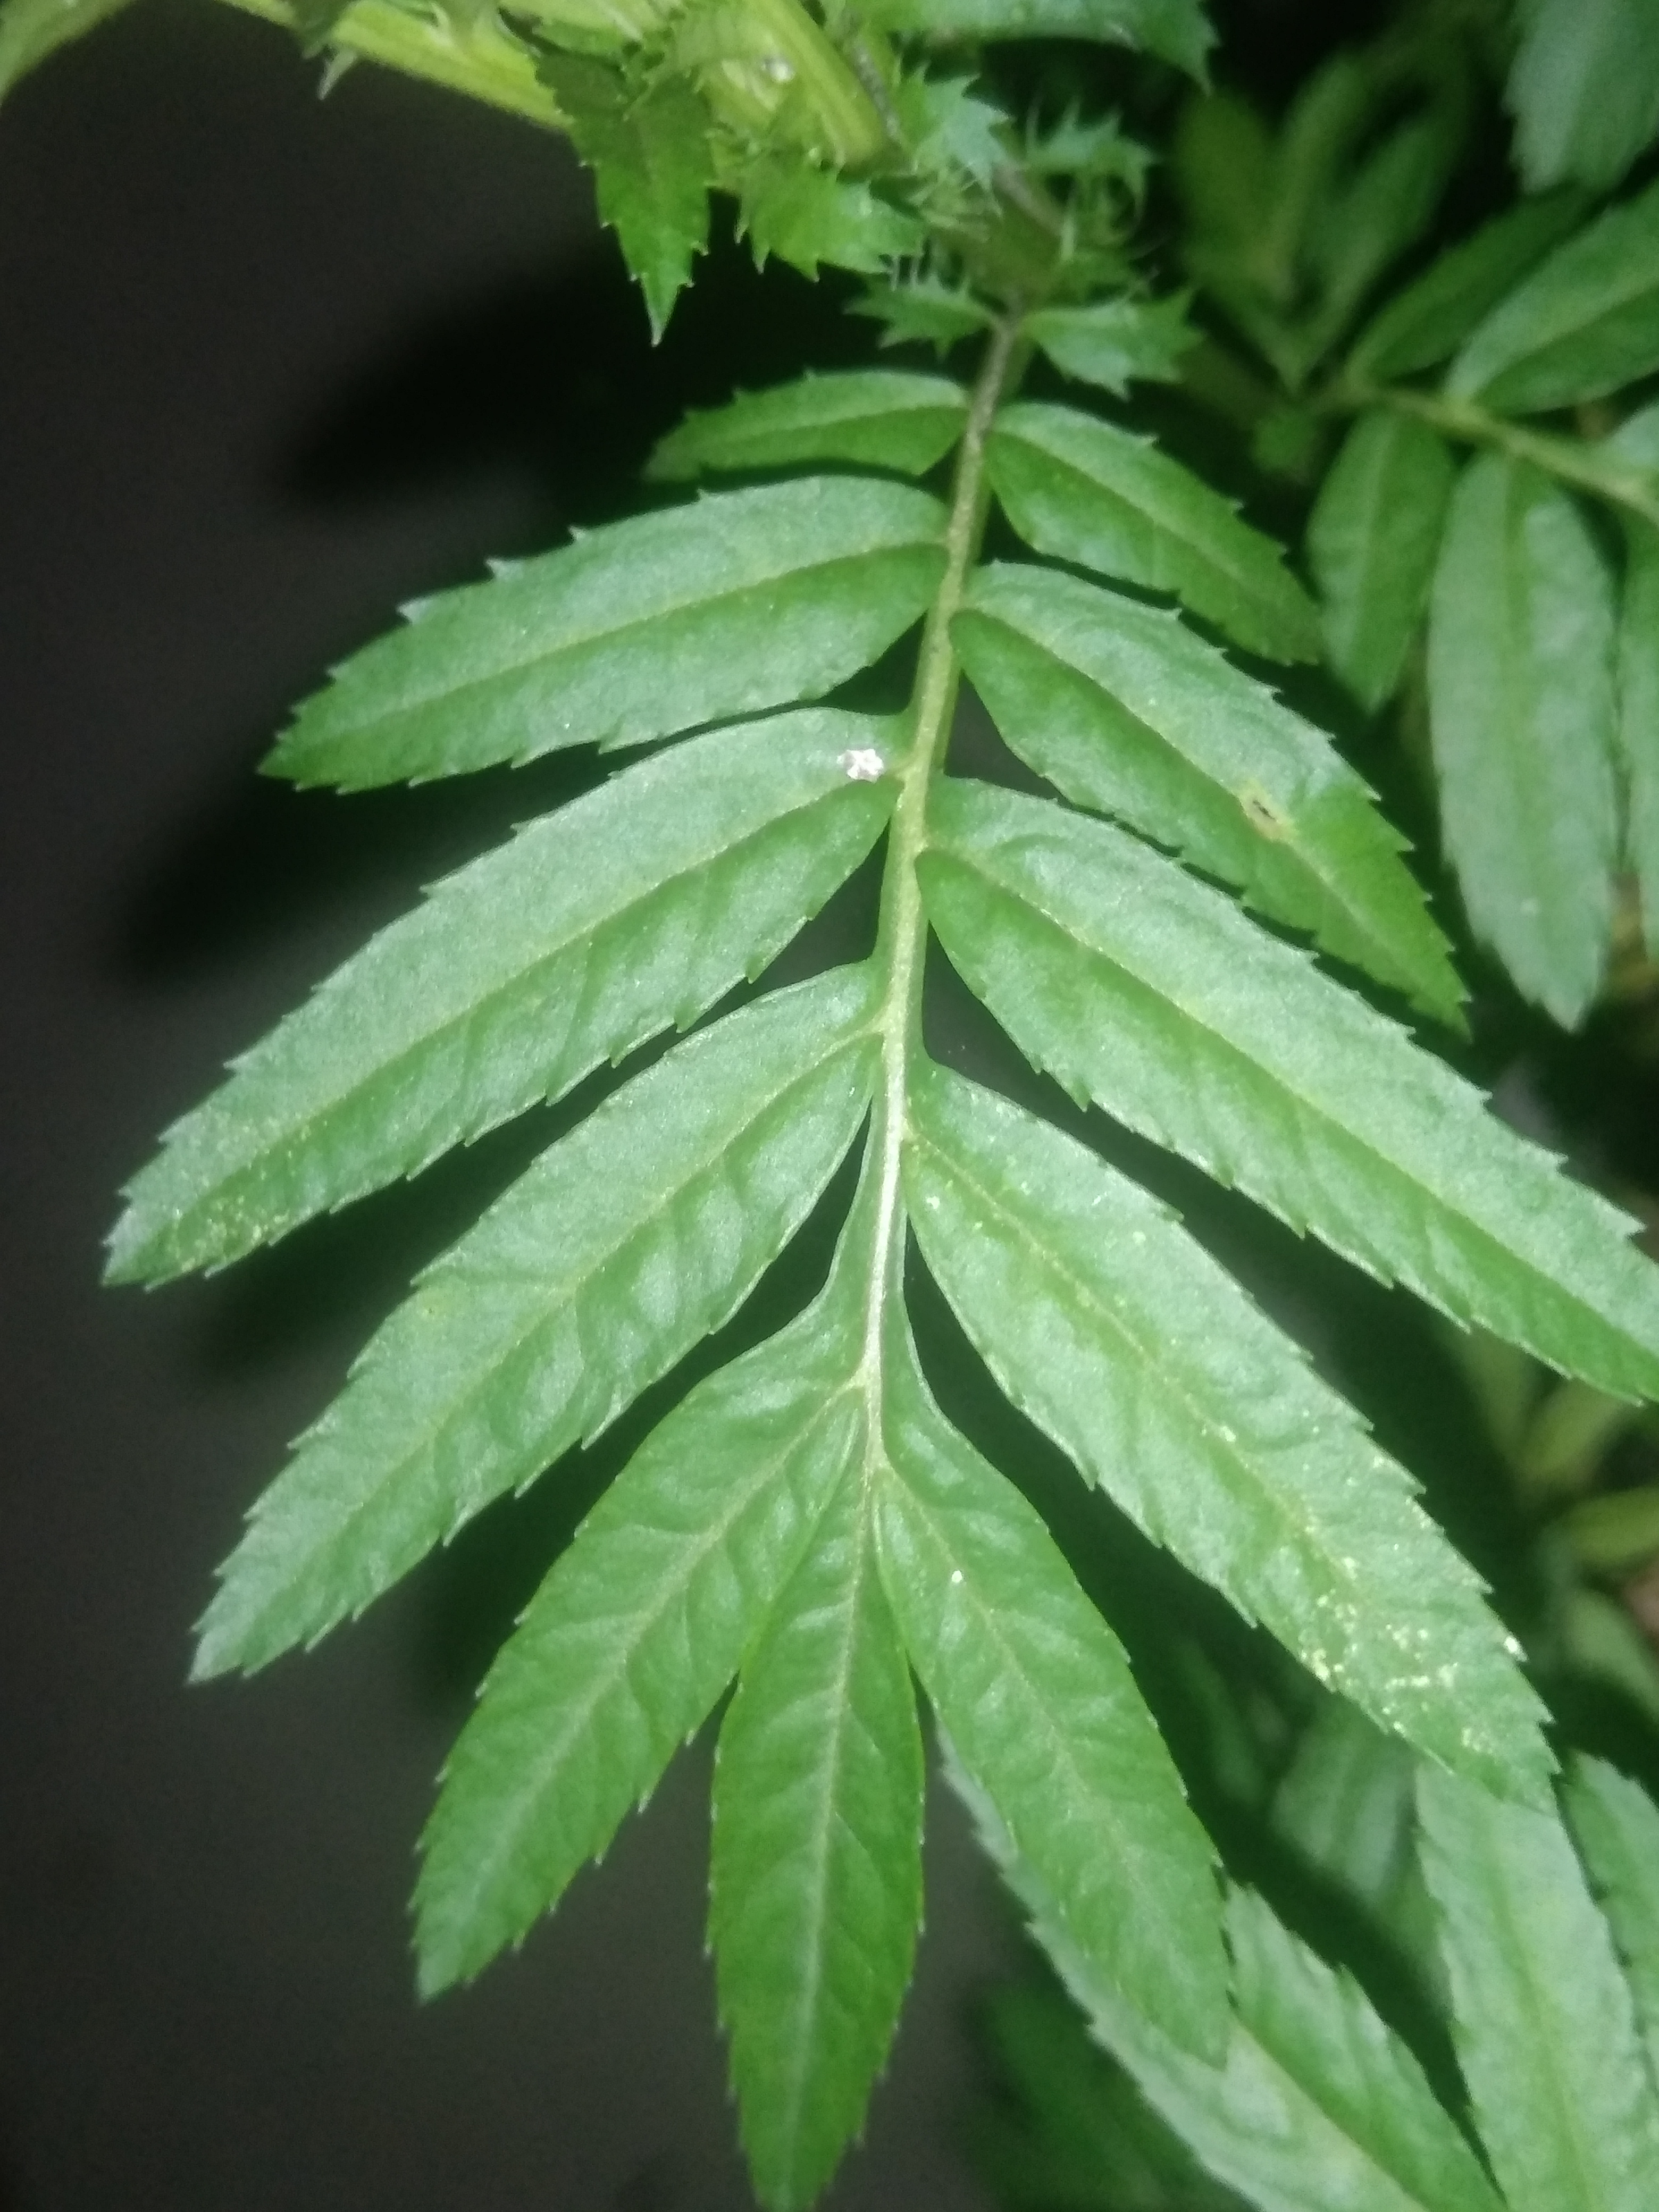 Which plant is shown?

marigold
